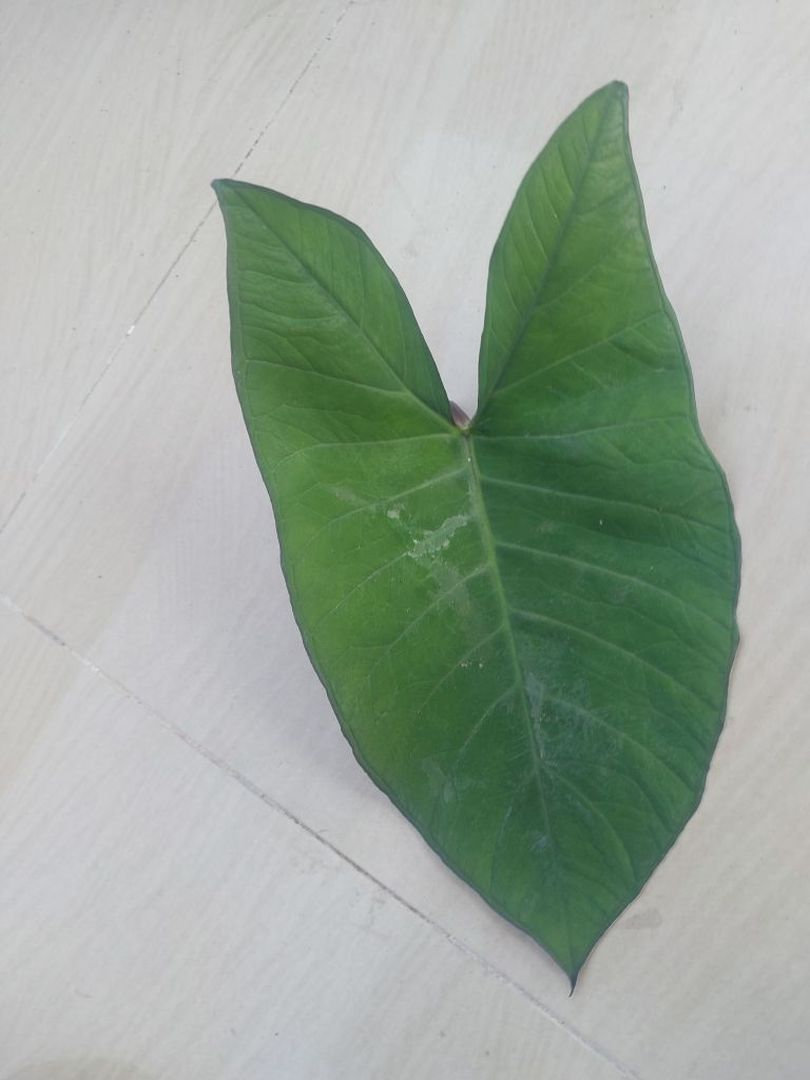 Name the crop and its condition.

taro, healthy
